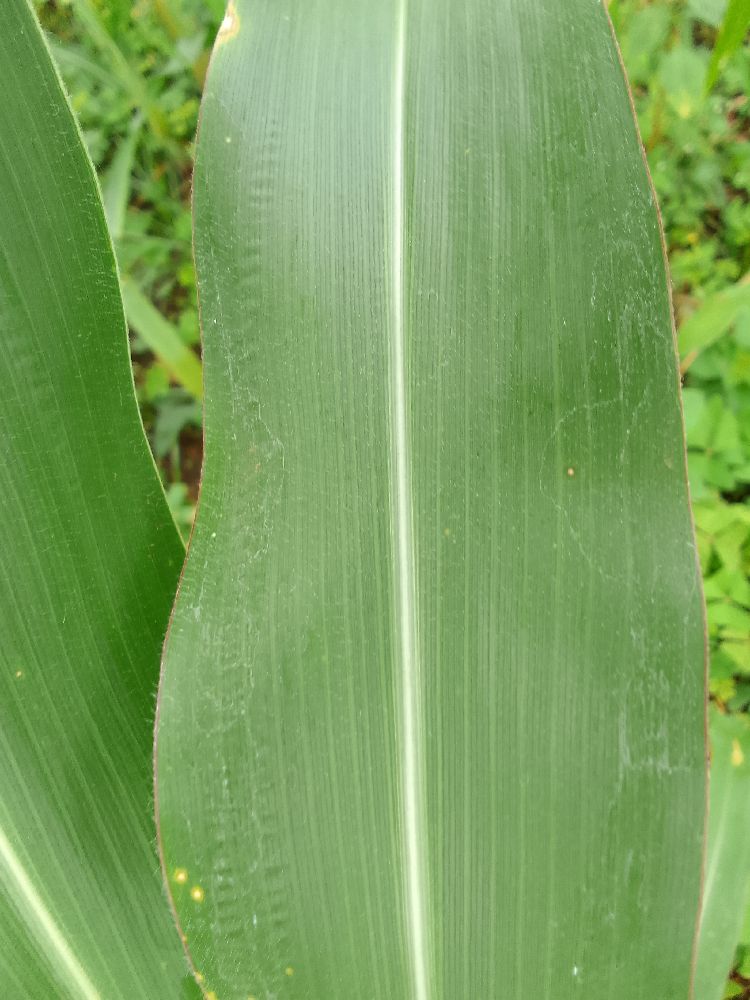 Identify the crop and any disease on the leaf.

maize, healthy
